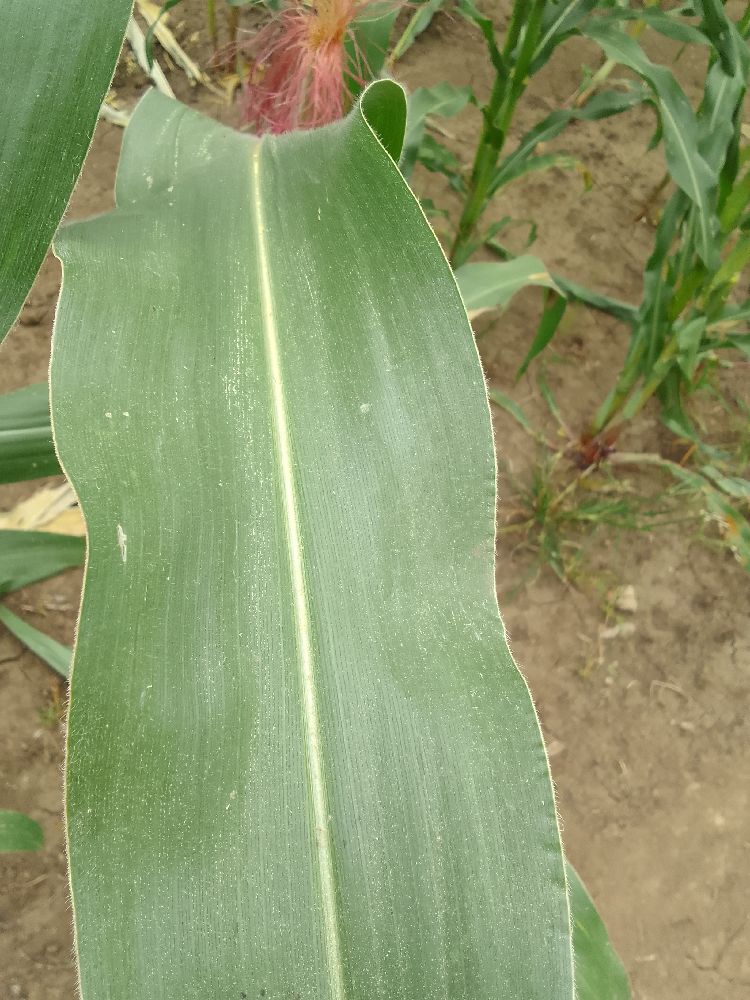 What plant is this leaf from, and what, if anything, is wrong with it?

maize, healthy
